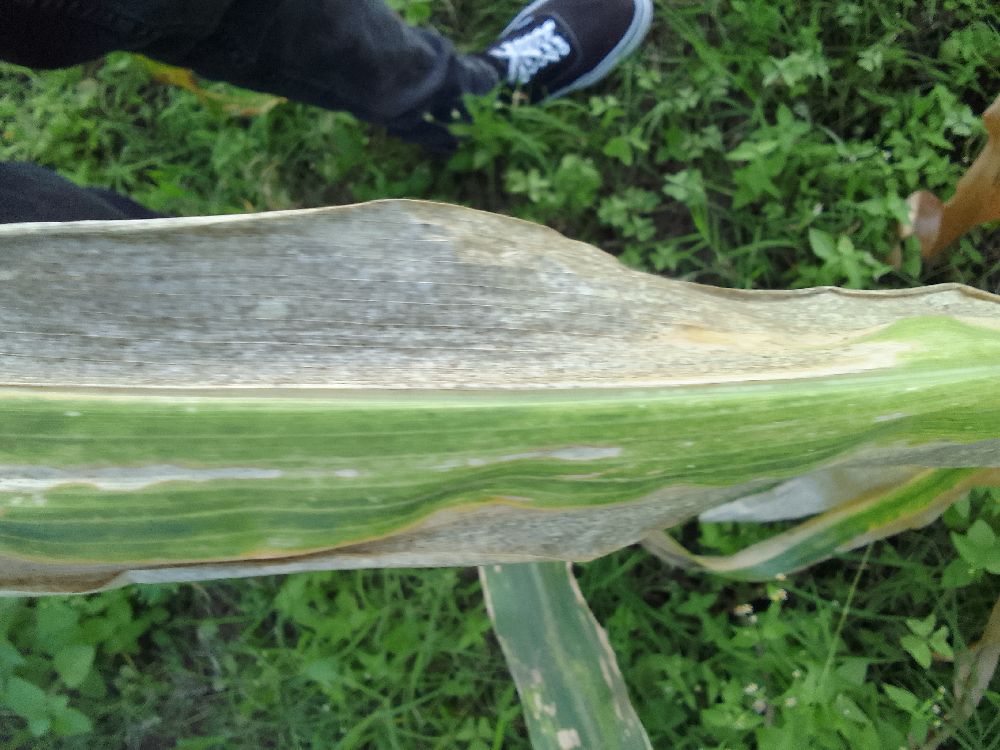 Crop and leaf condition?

maize, maize lethal necrosis
